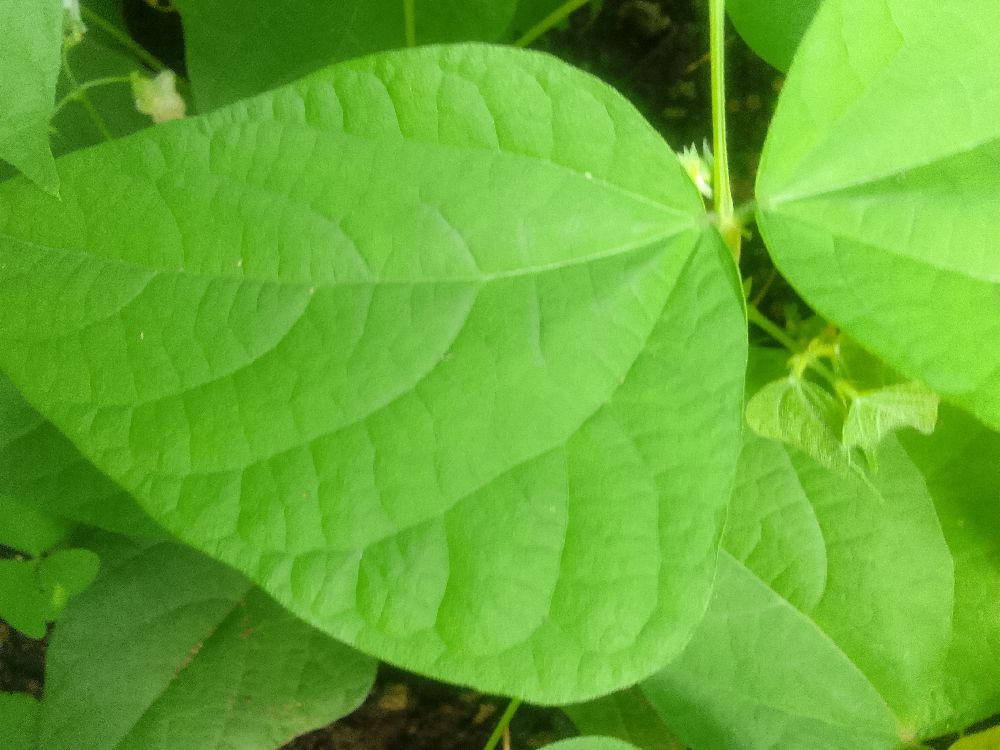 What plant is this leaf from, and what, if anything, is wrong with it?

common bean, healthy
